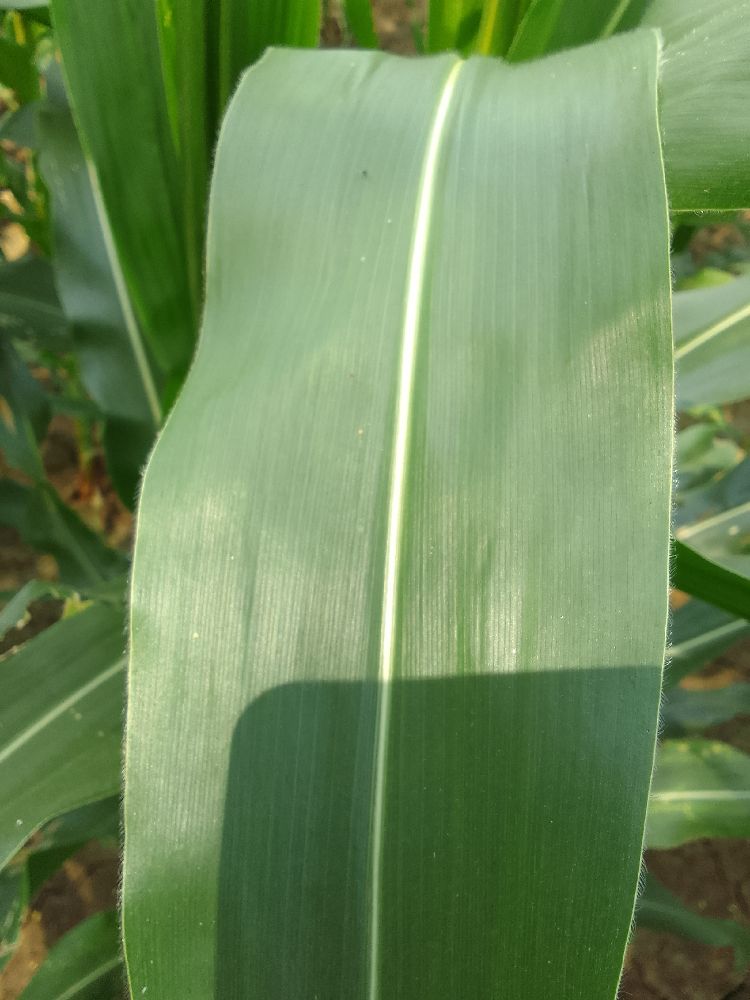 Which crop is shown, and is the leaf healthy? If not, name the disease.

maize, healthy
